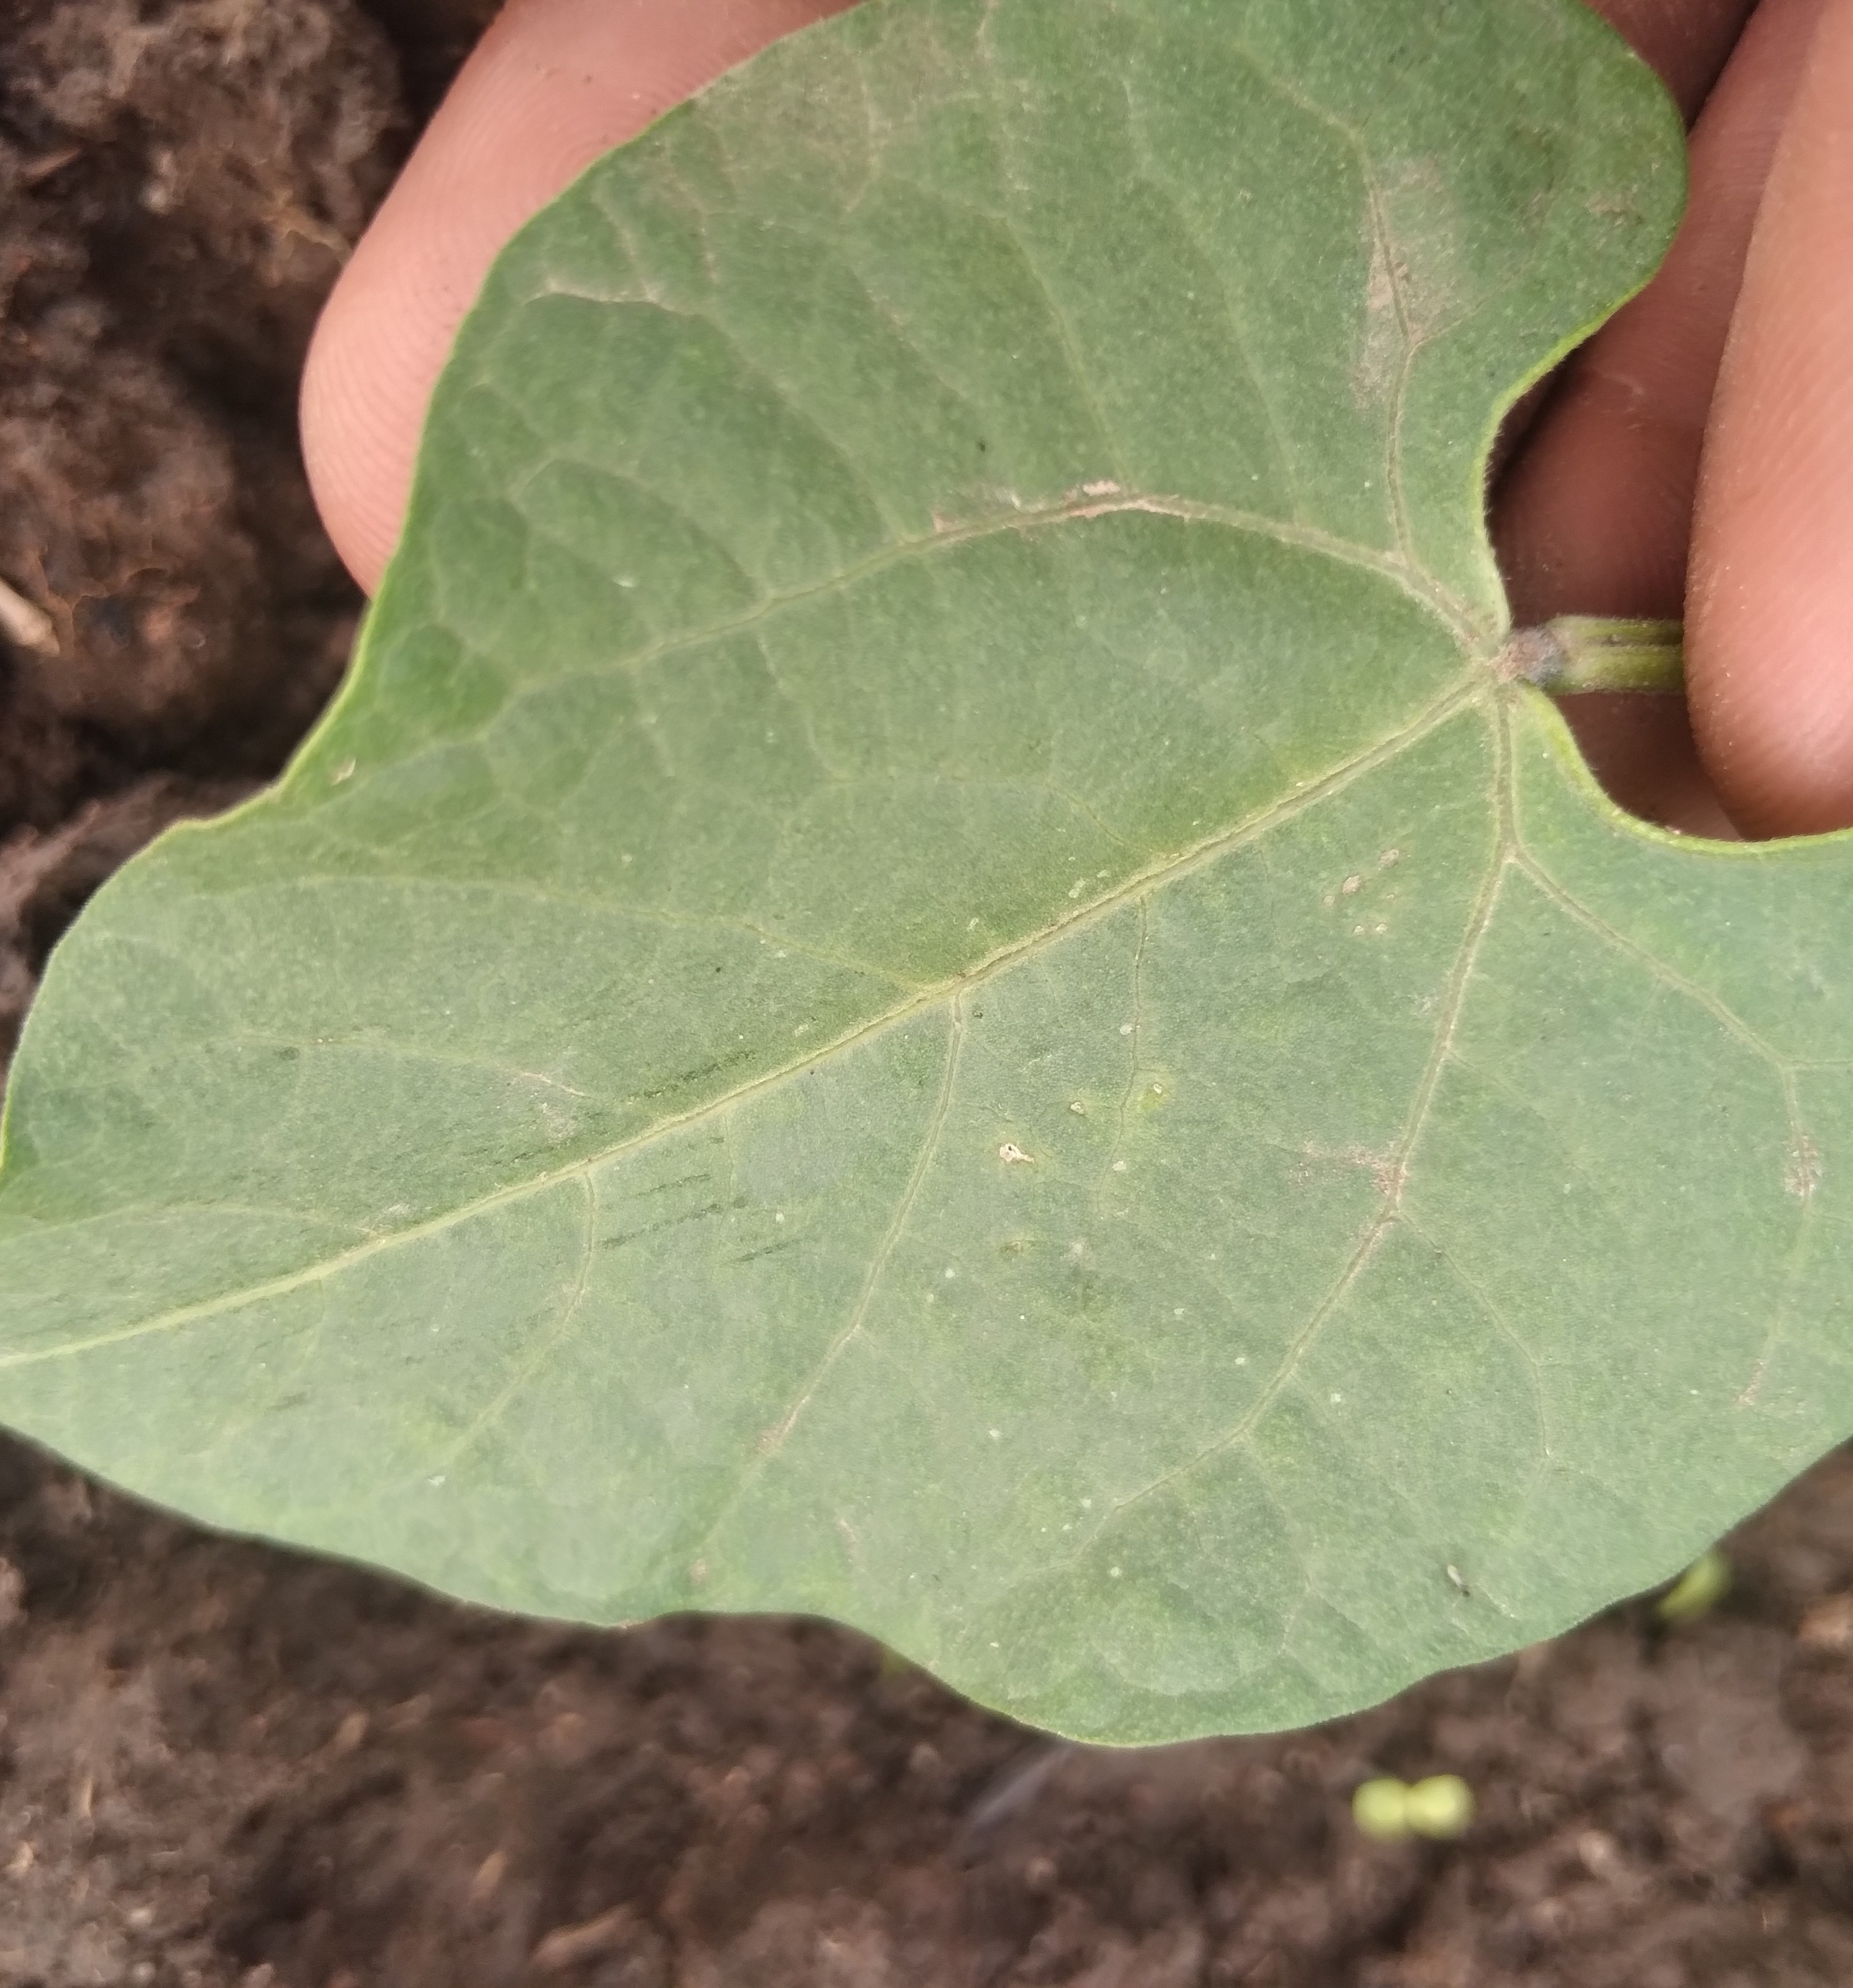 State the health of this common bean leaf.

healthy
